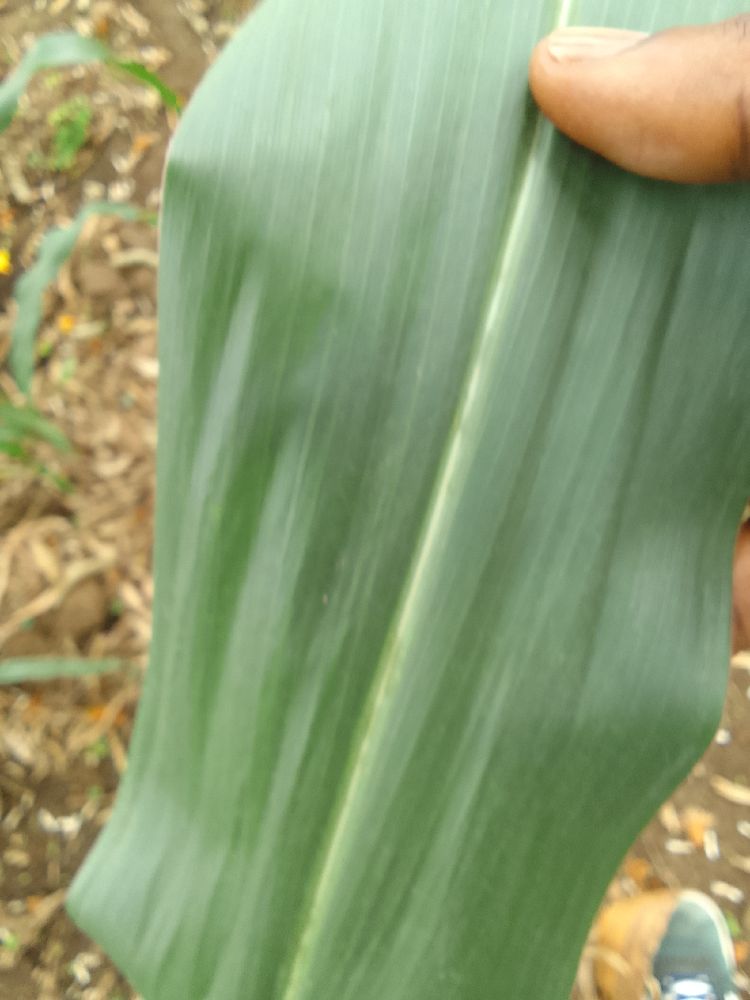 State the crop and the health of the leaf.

maize, healthy
